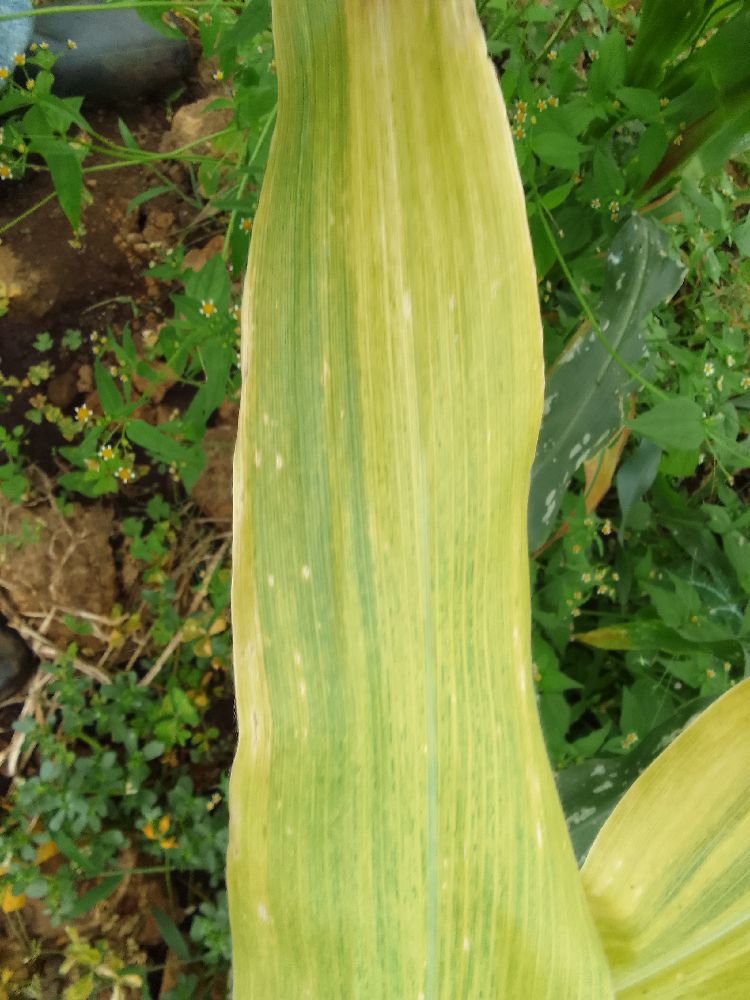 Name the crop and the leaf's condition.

maize, healthy
